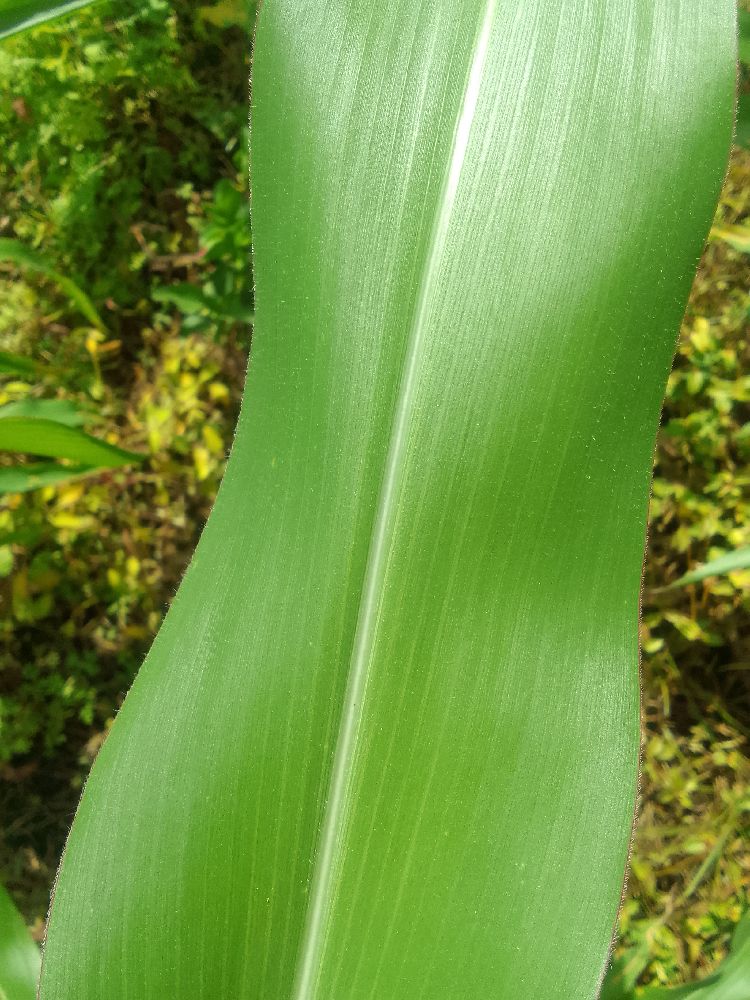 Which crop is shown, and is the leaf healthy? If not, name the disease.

maize, healthy
